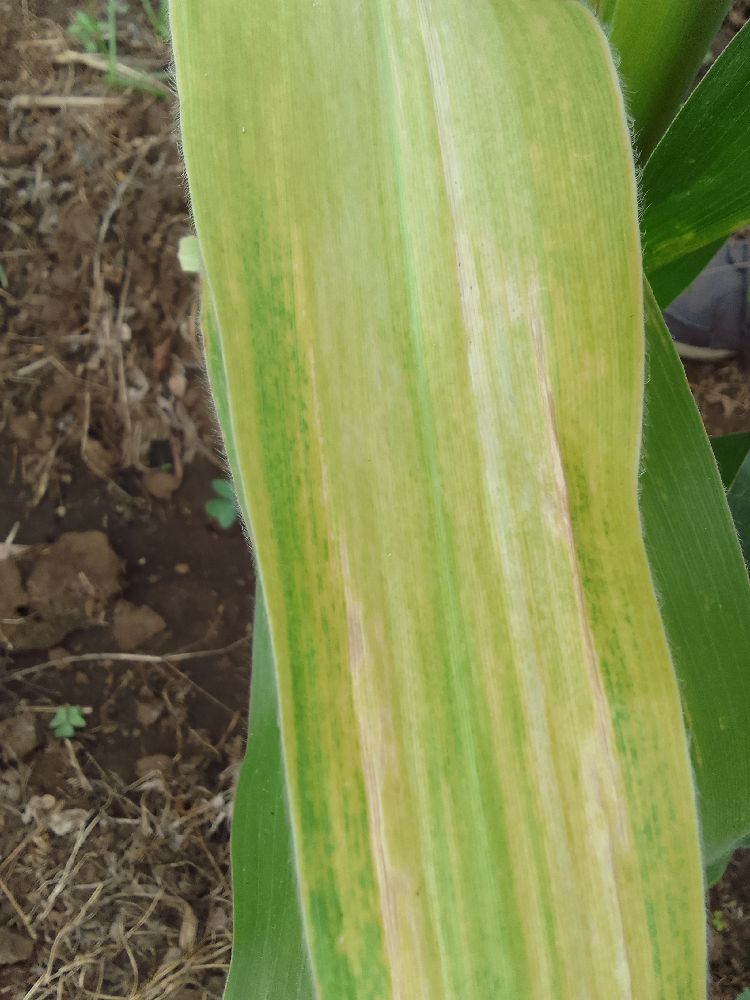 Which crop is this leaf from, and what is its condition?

maize, maize lethal necrosis
